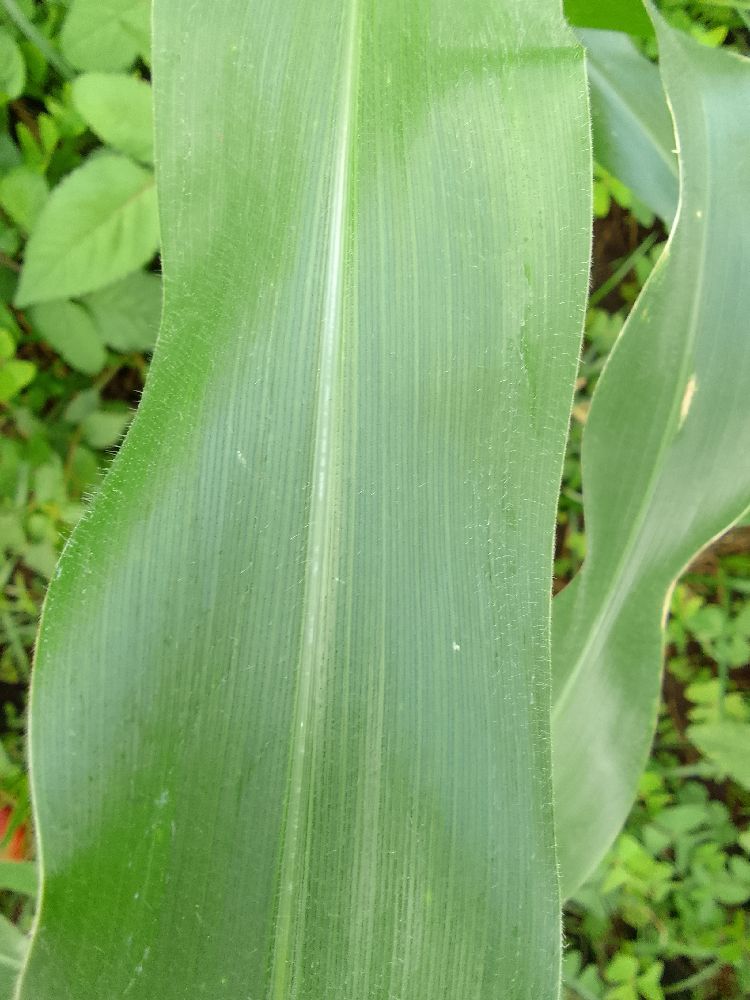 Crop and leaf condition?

maize, healthy
